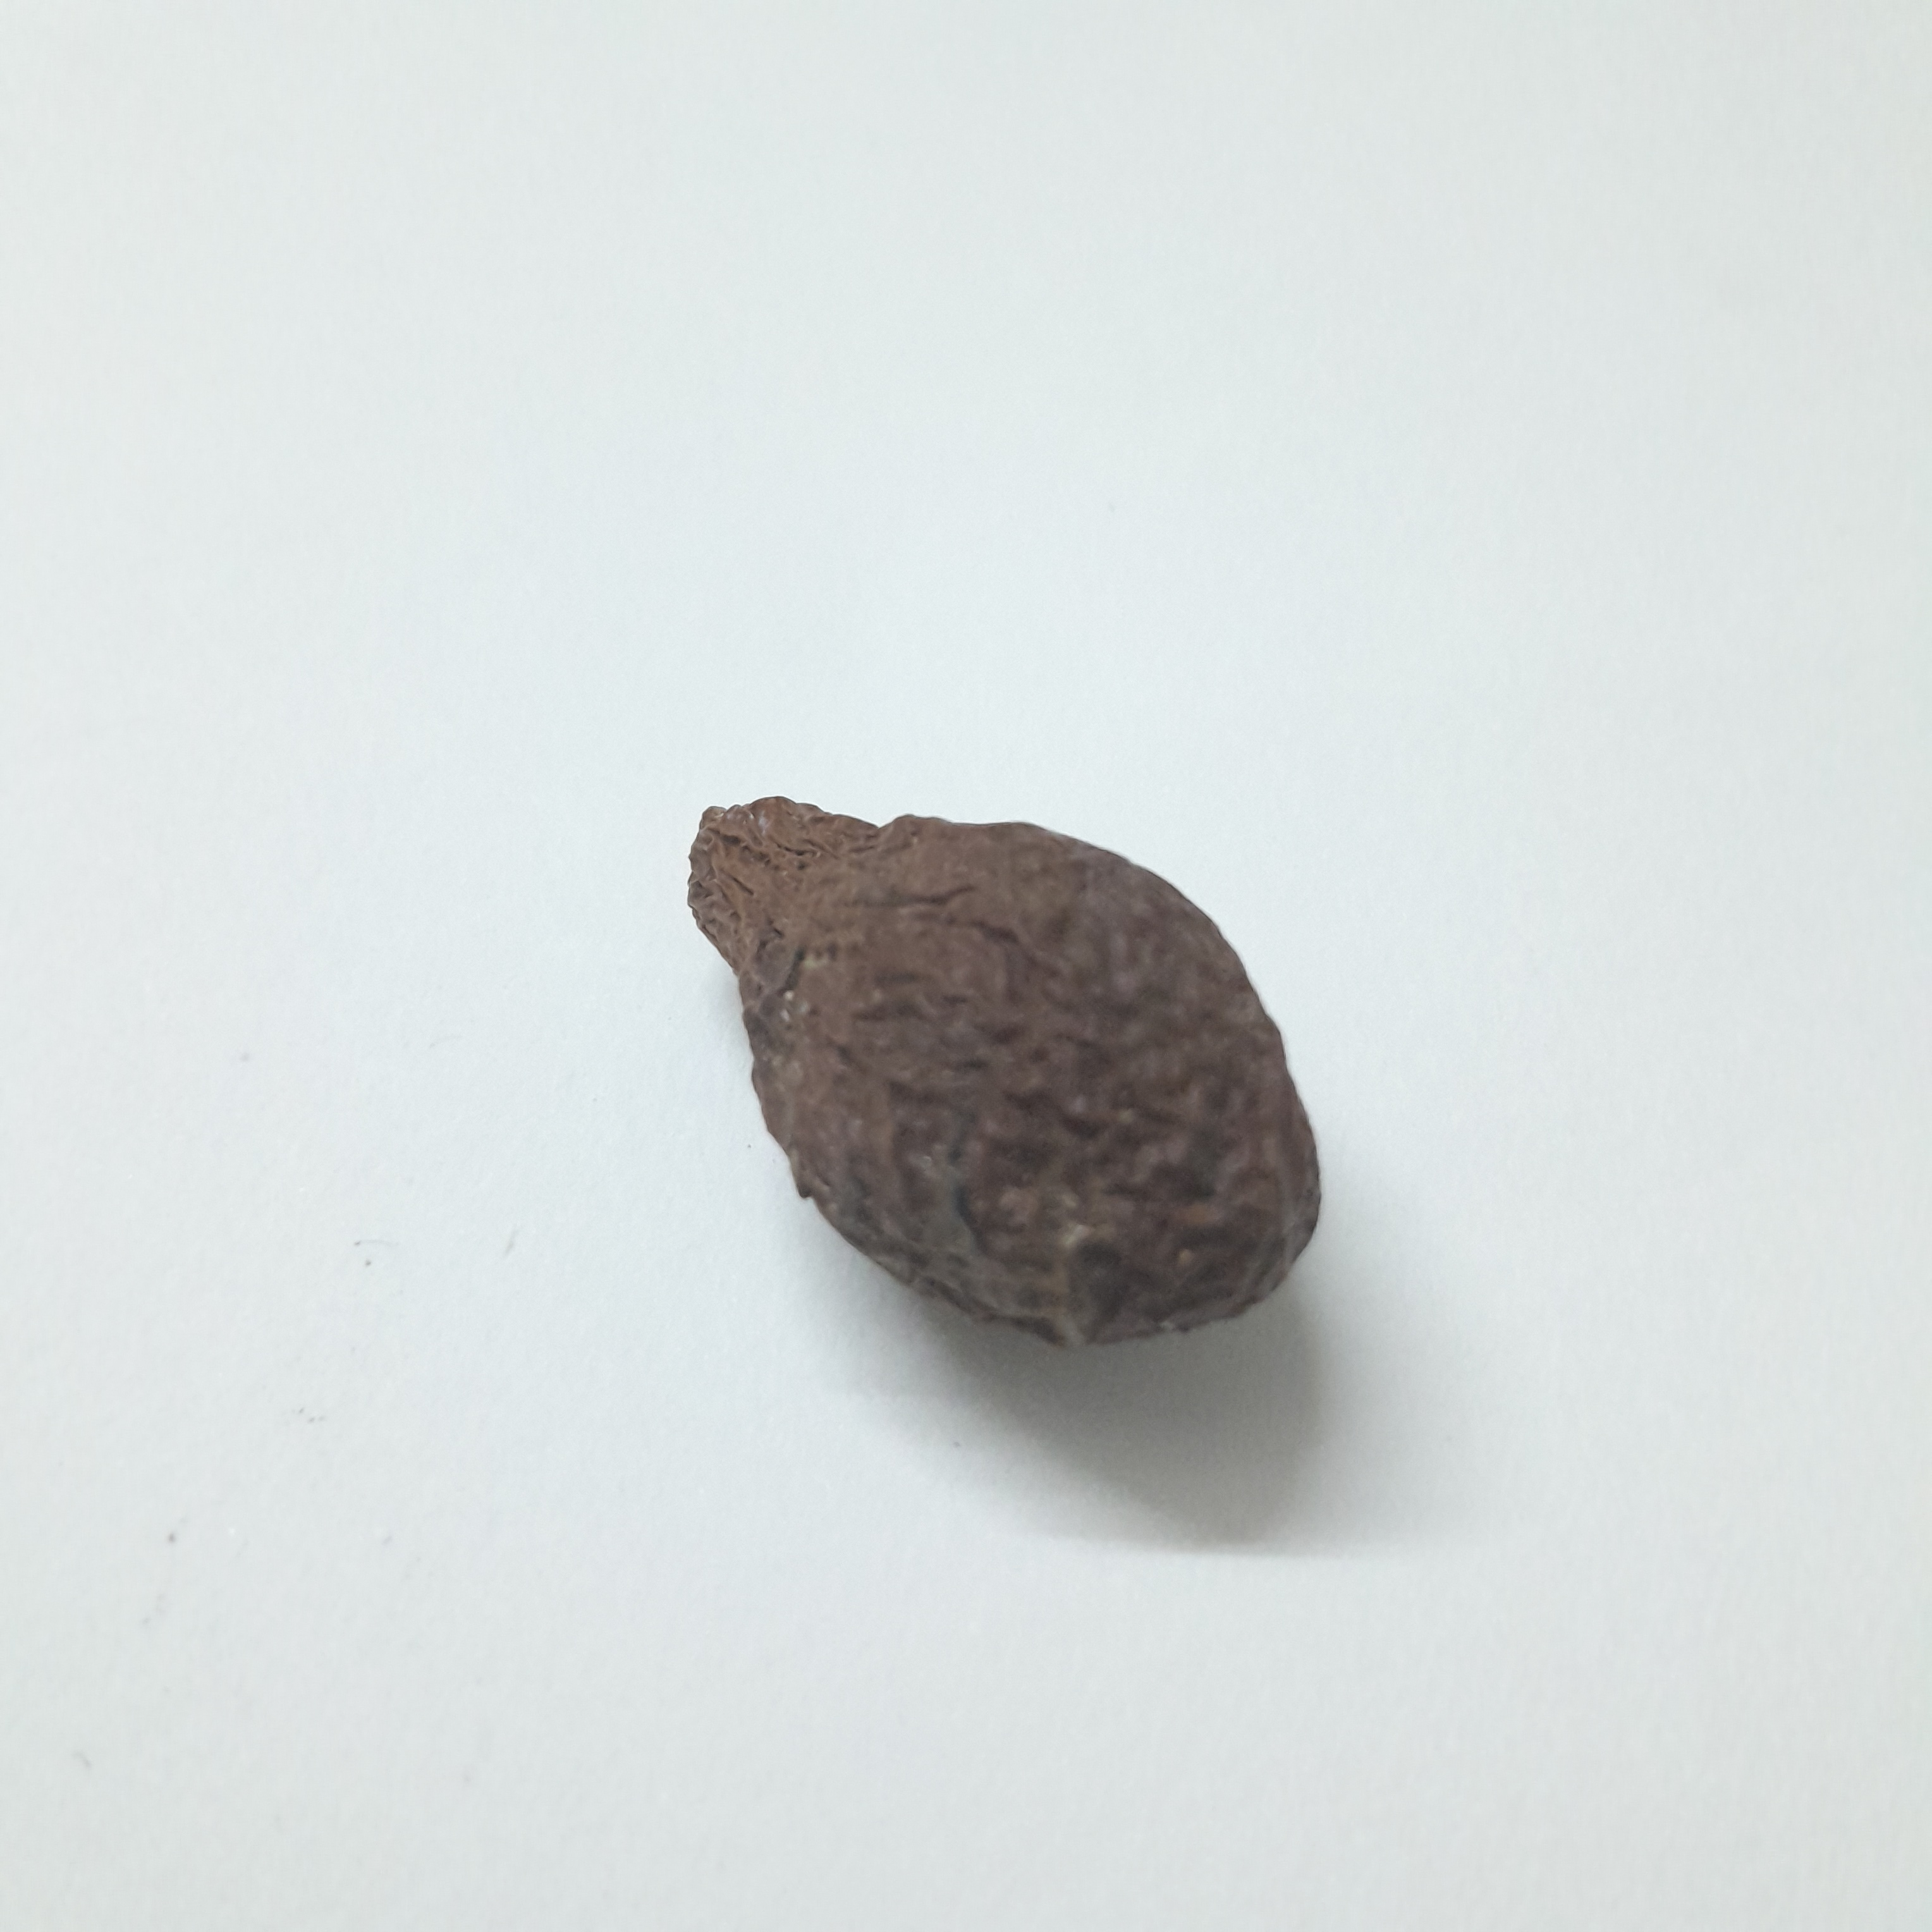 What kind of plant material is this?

niranjanphal
